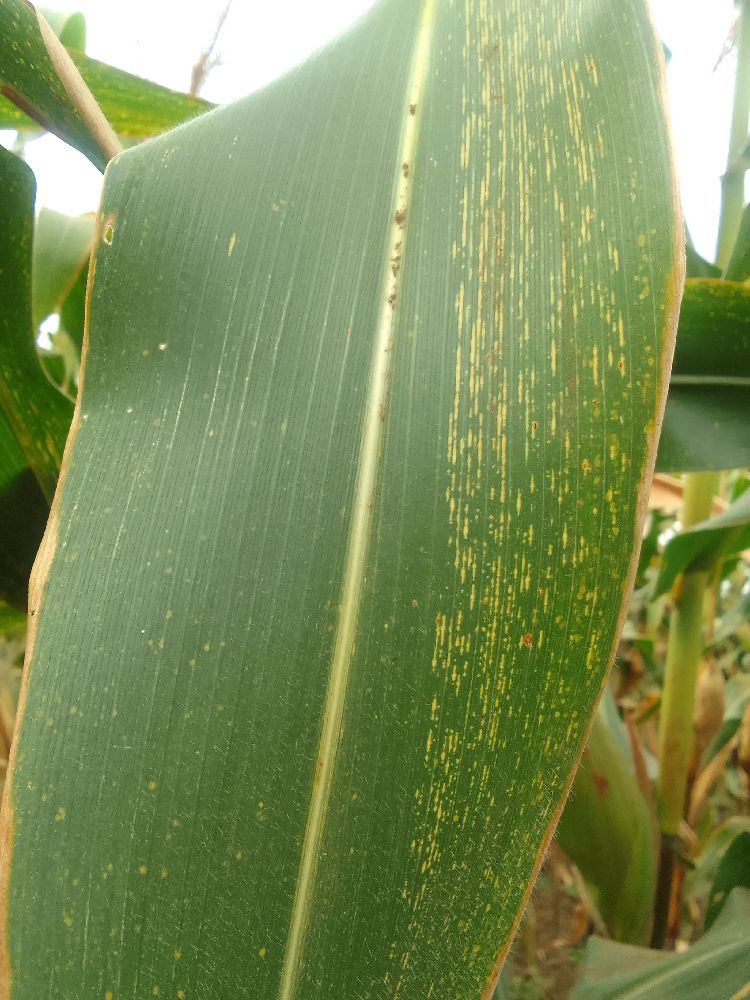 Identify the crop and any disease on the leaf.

maize, maize streak virus
